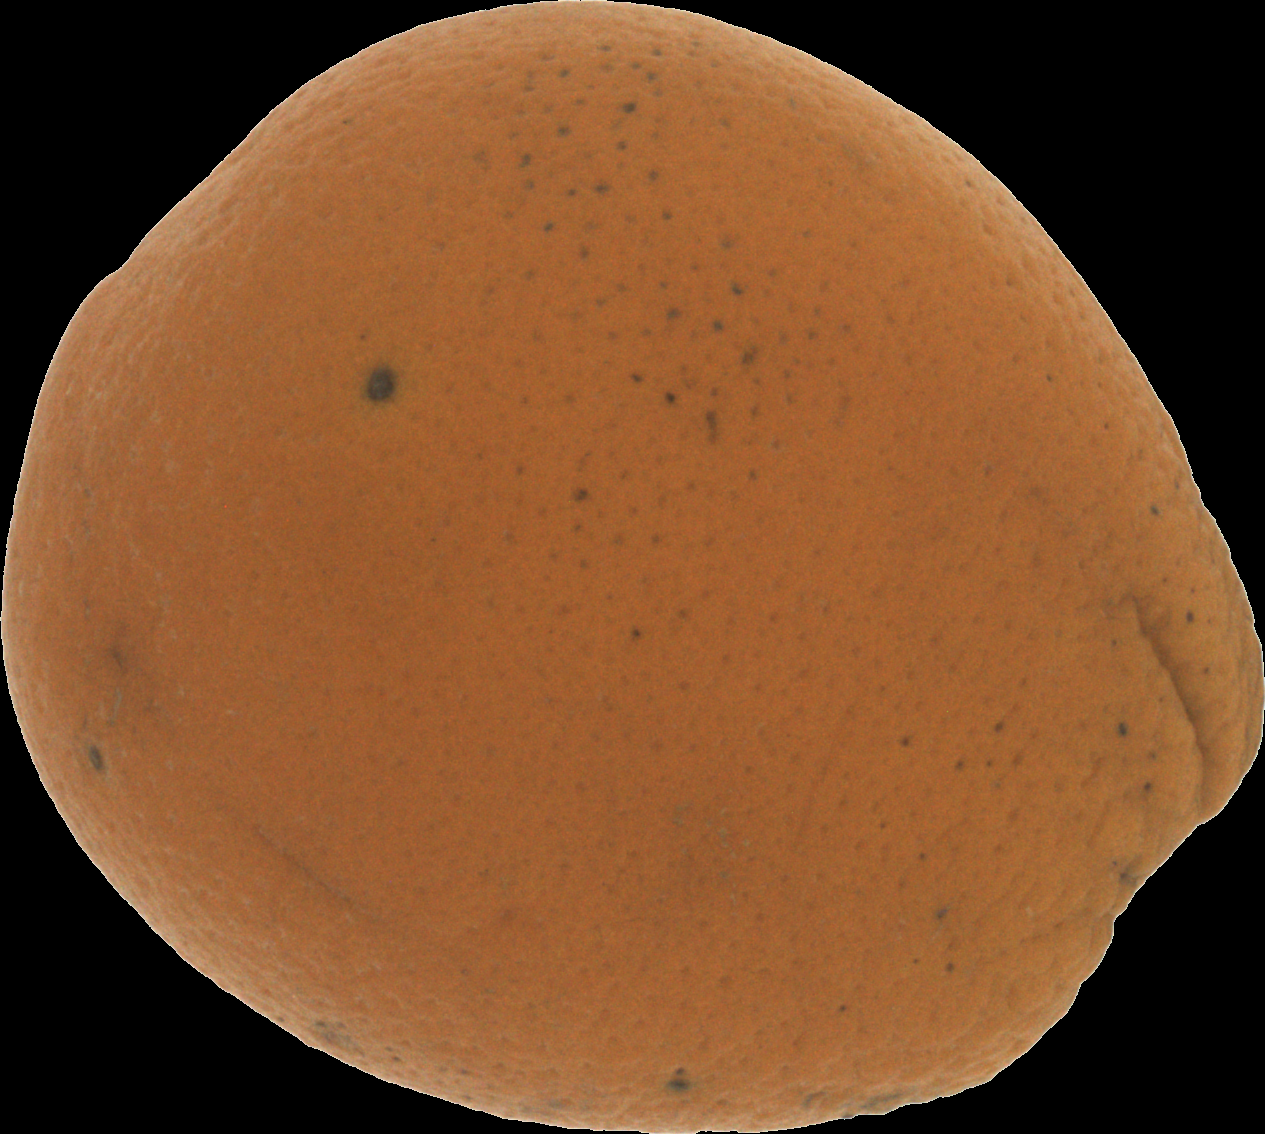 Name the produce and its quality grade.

orange, bad
